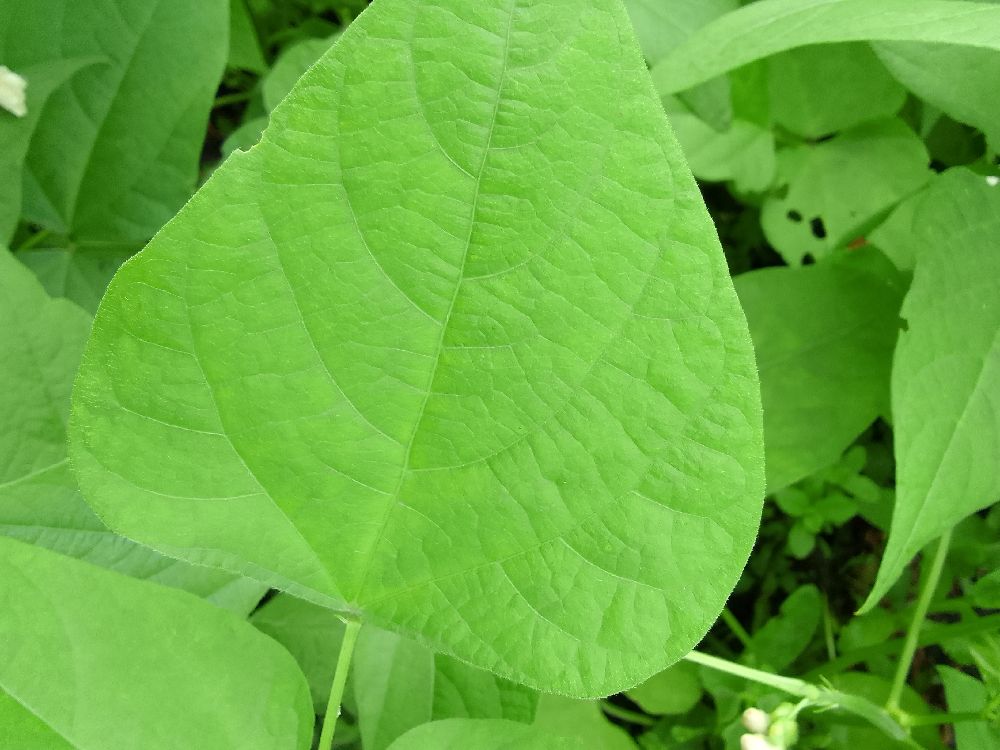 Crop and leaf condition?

common bean, healthy
